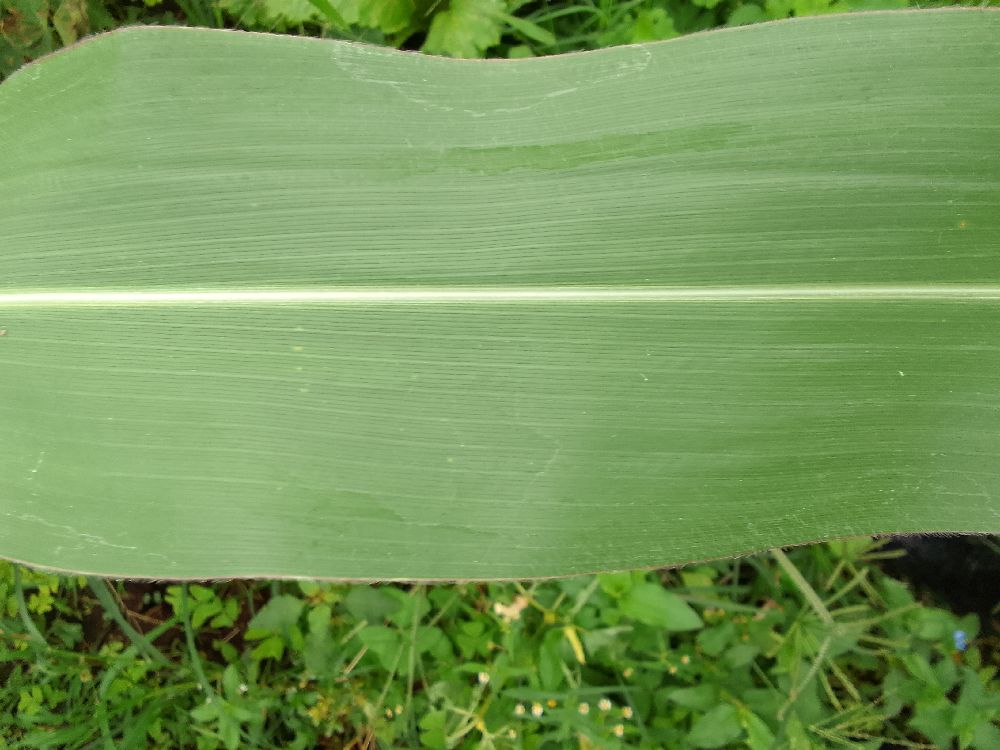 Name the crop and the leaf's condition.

maize, healthy
